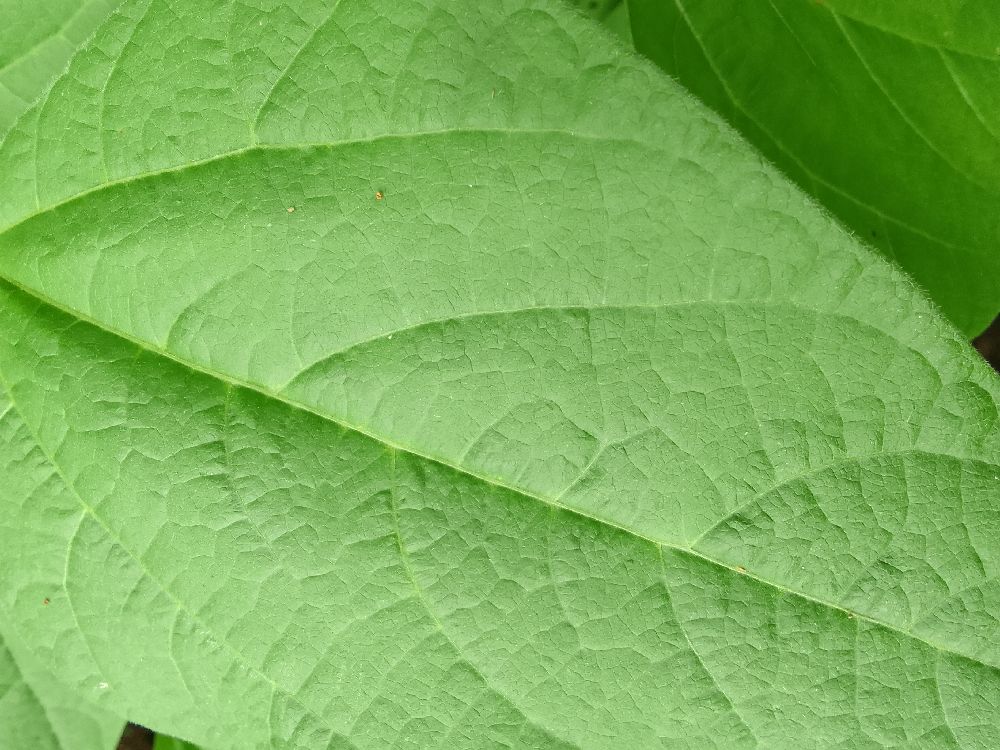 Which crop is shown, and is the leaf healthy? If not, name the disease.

common bean, healthy
